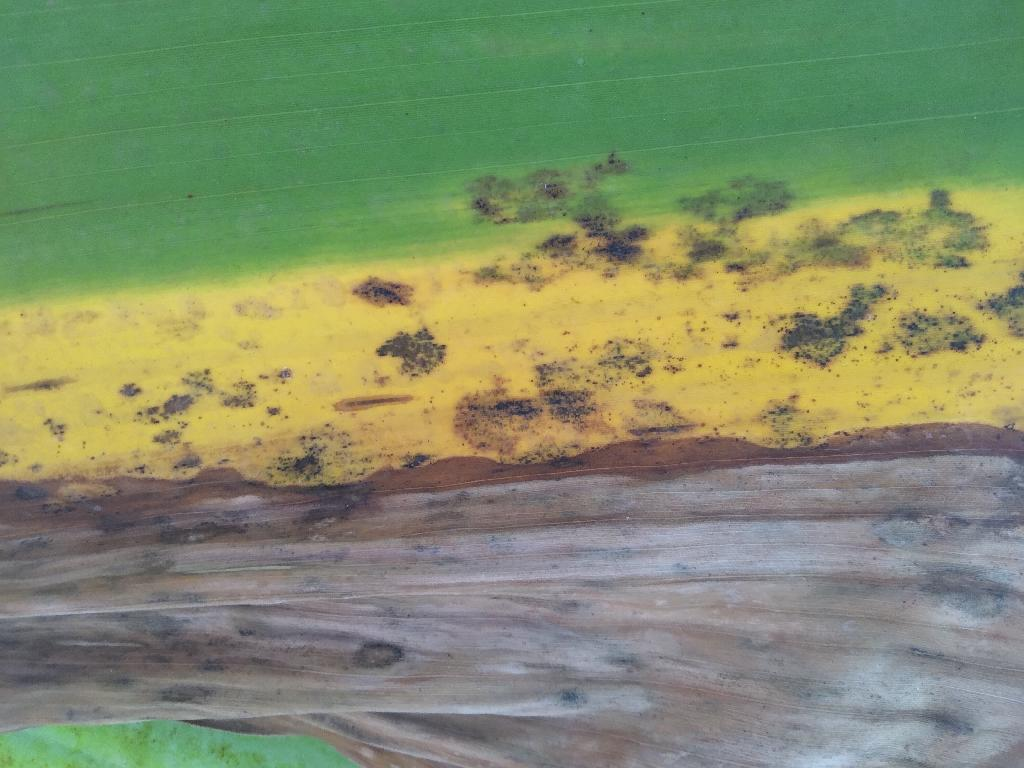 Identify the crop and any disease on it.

banana, black sigatoka
